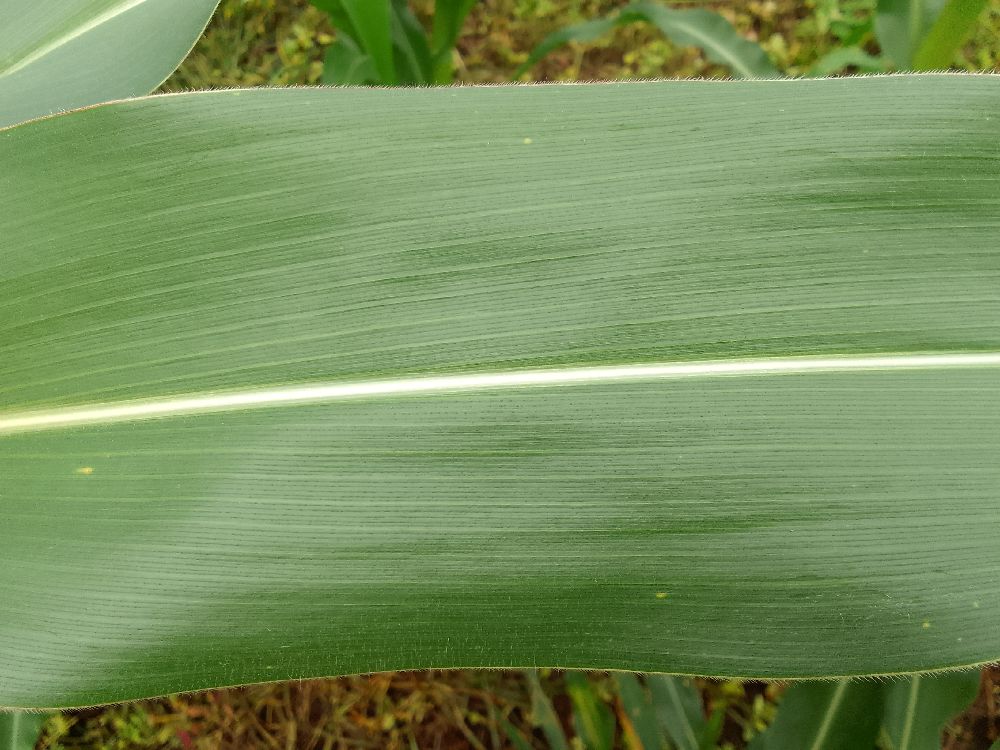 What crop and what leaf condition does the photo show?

maize, healthy
